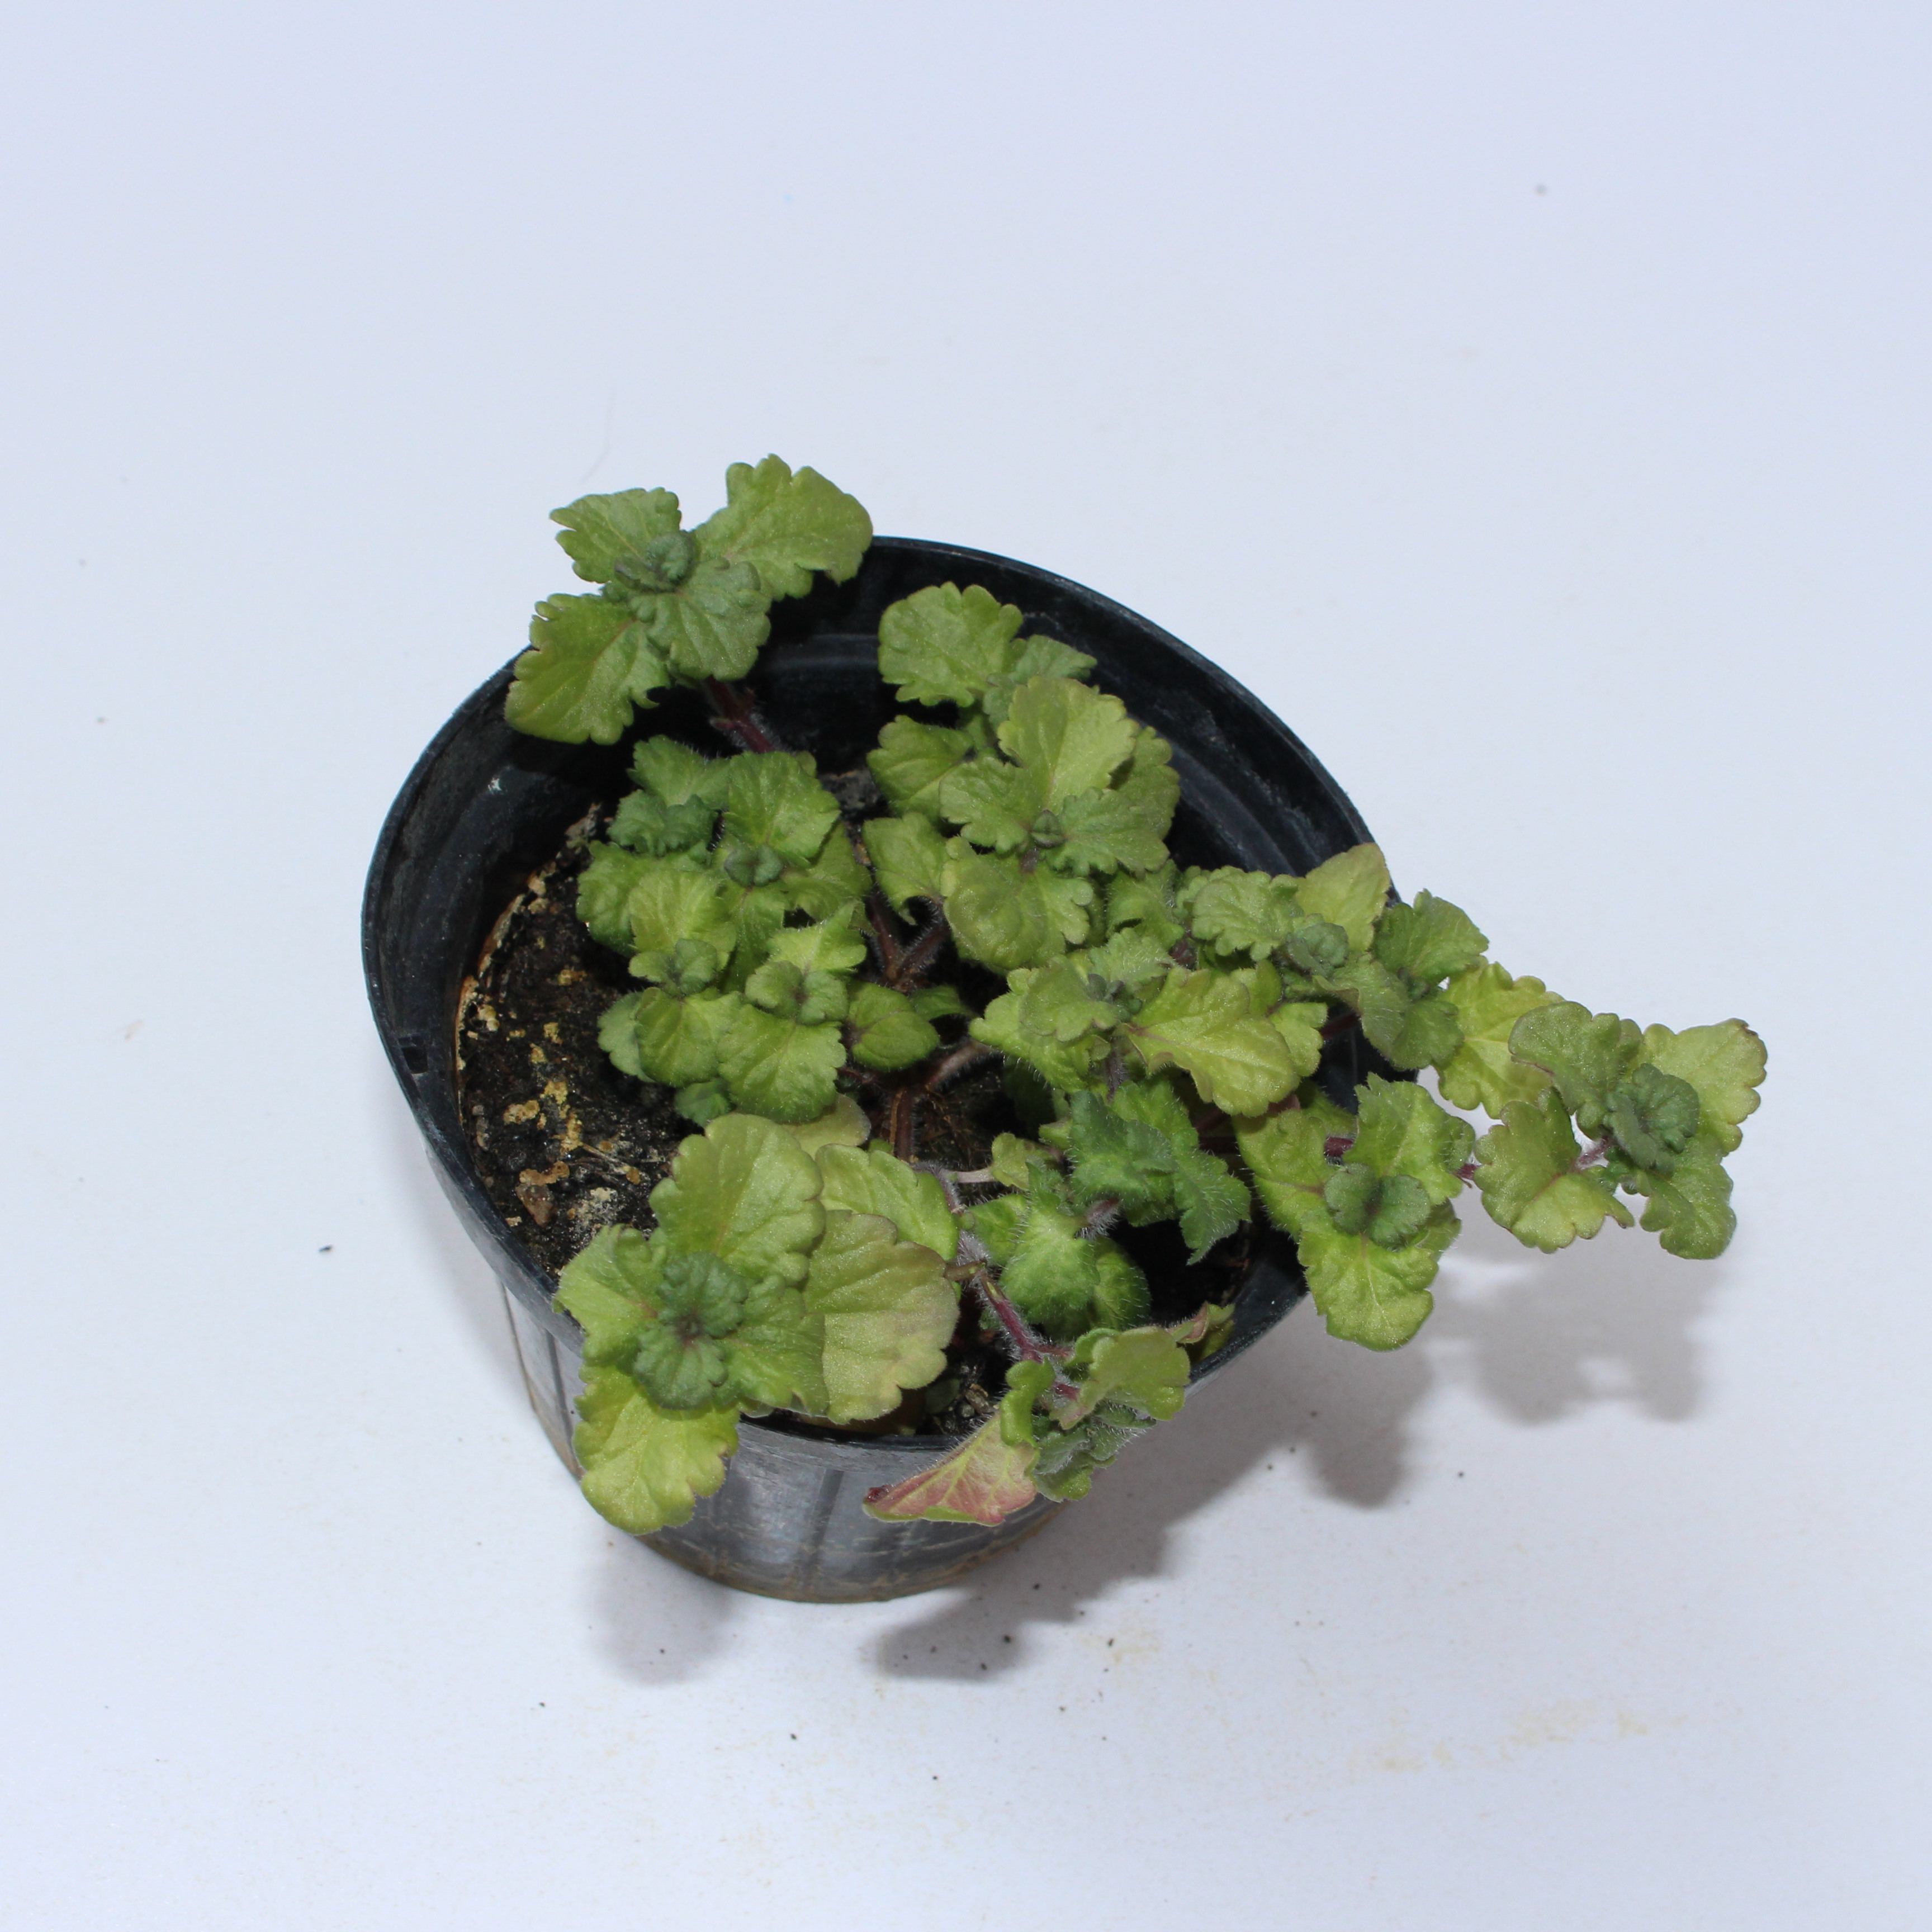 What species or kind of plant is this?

Veronica persica
